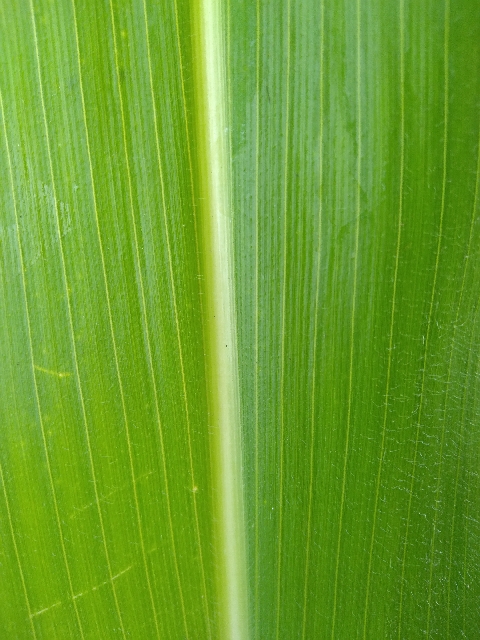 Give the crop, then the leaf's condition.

maize, healthy
